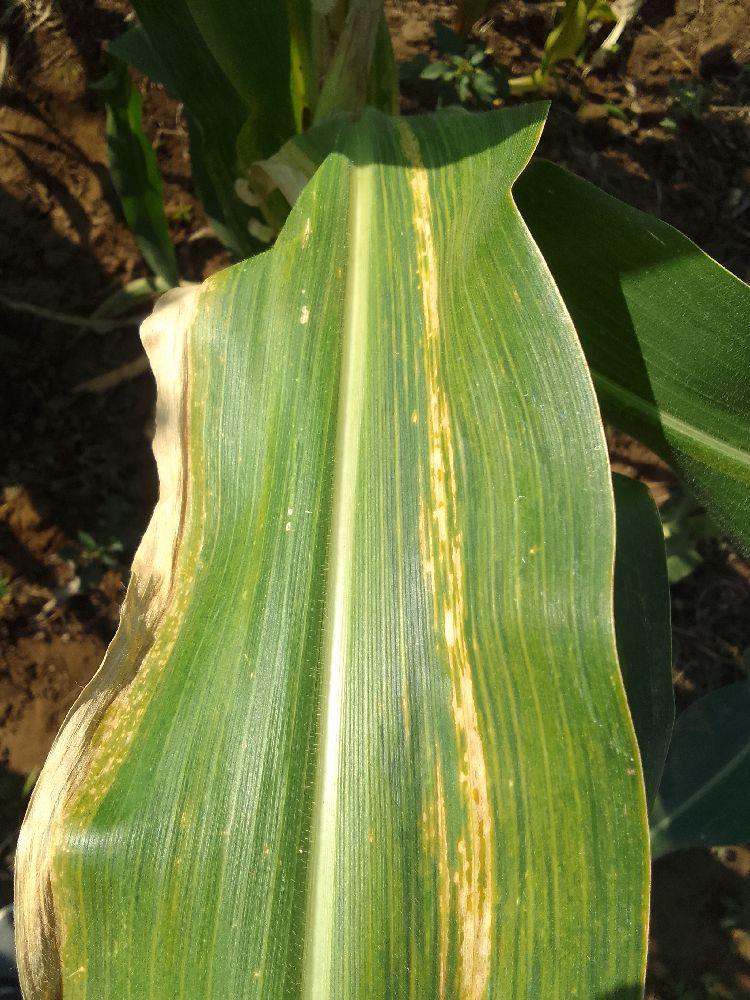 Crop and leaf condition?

maize, maize lethal necrosis
